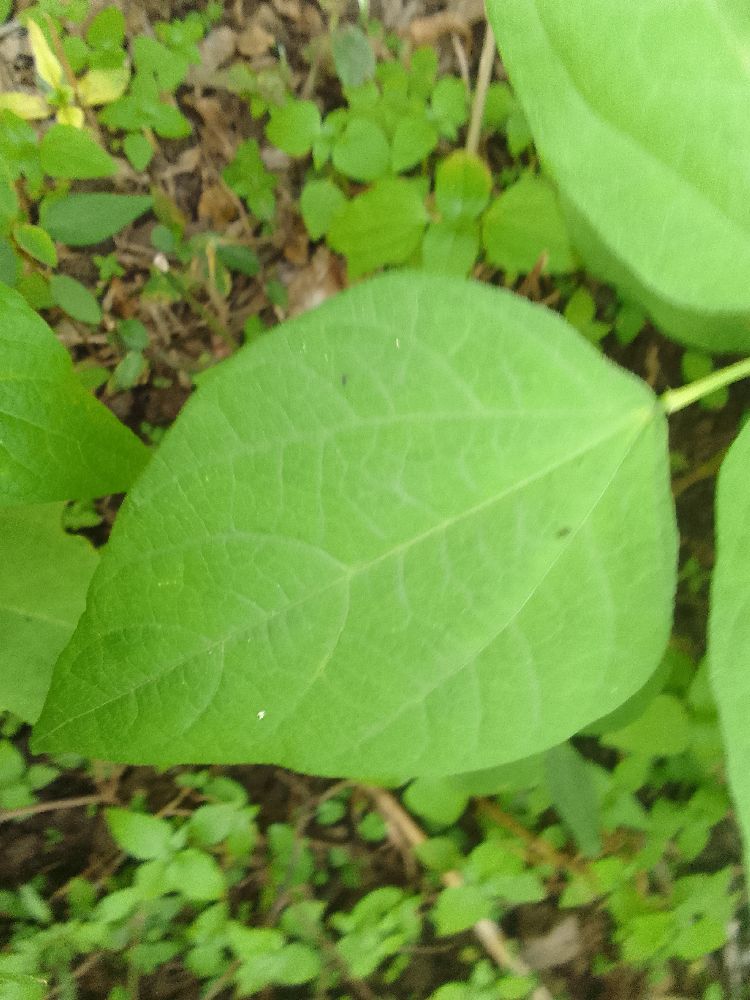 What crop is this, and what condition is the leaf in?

common bean, healthy
